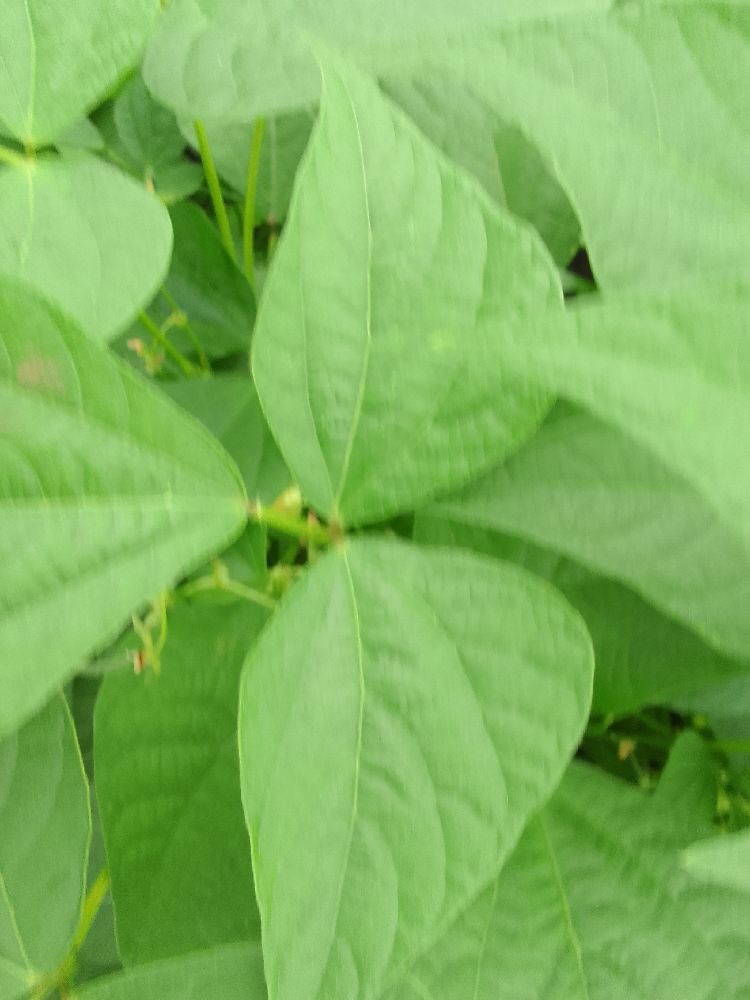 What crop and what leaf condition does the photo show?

common bean, healthy
